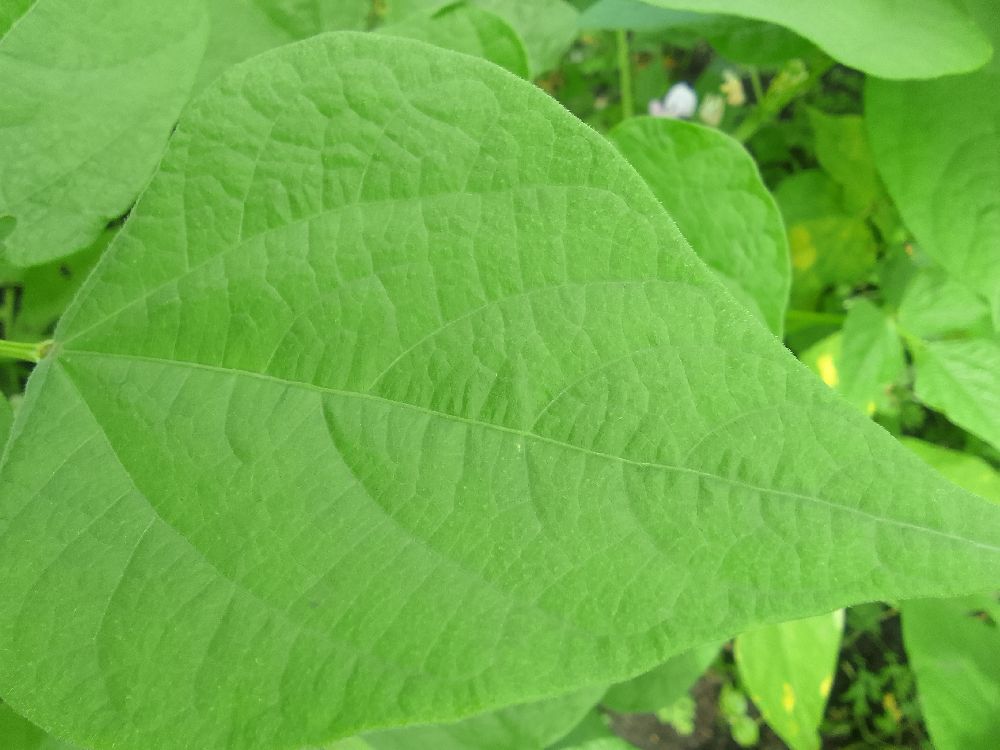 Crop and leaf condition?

common bean, healthy
